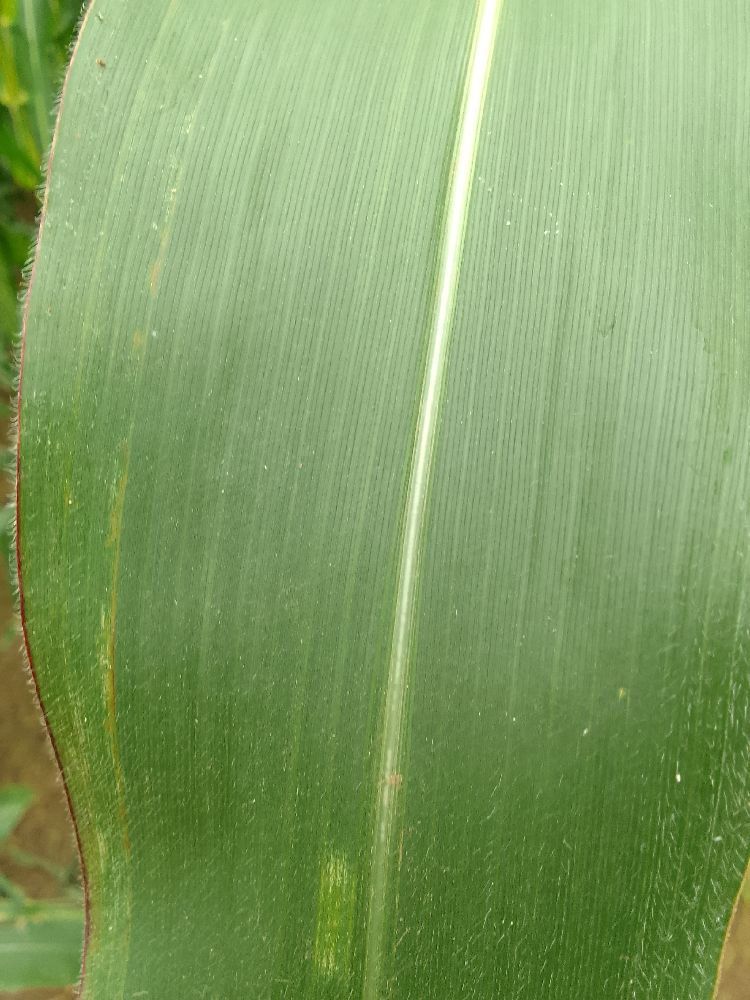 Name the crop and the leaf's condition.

maize, healthy
